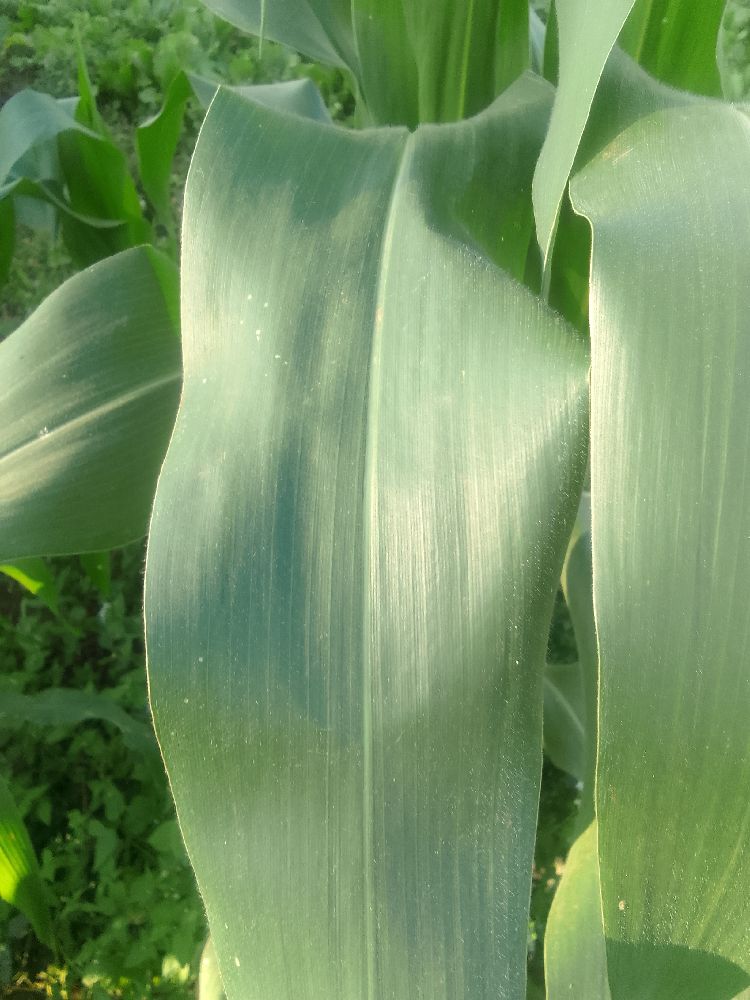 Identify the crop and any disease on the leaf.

maize, healthy
